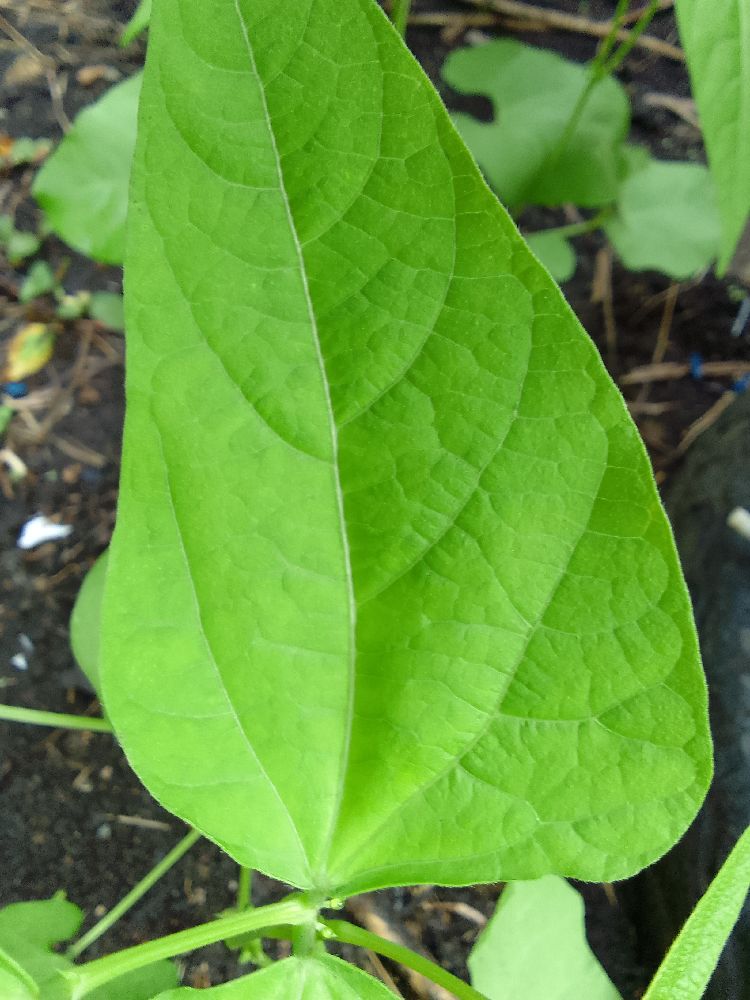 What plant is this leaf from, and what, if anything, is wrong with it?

common bean, healthy
